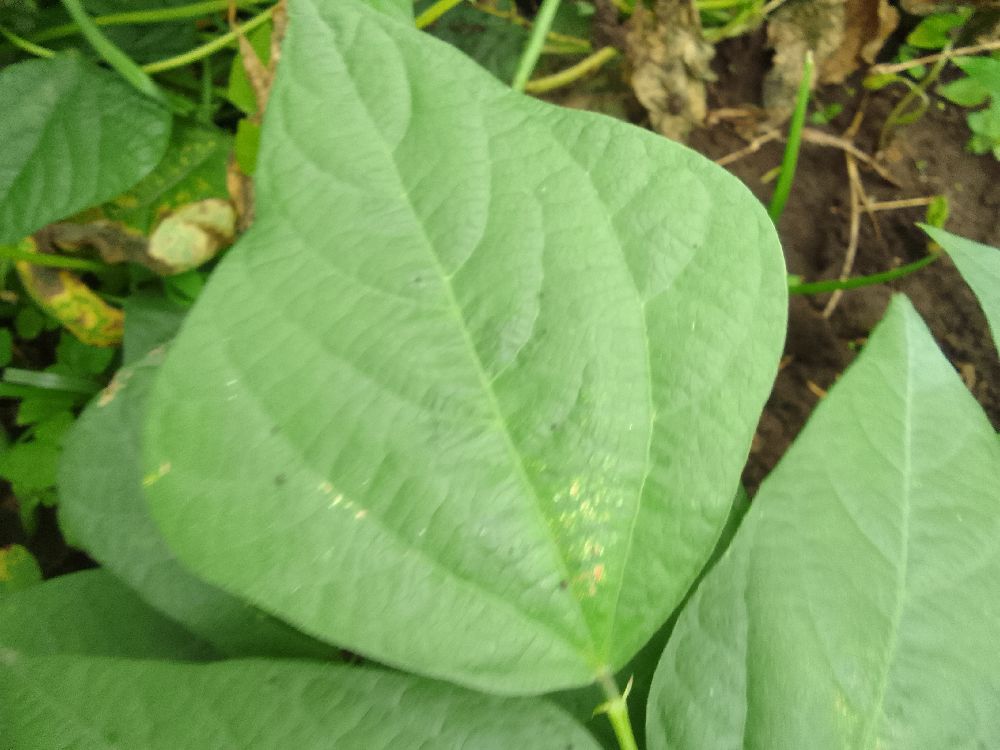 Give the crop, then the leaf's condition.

common bean, healthy
